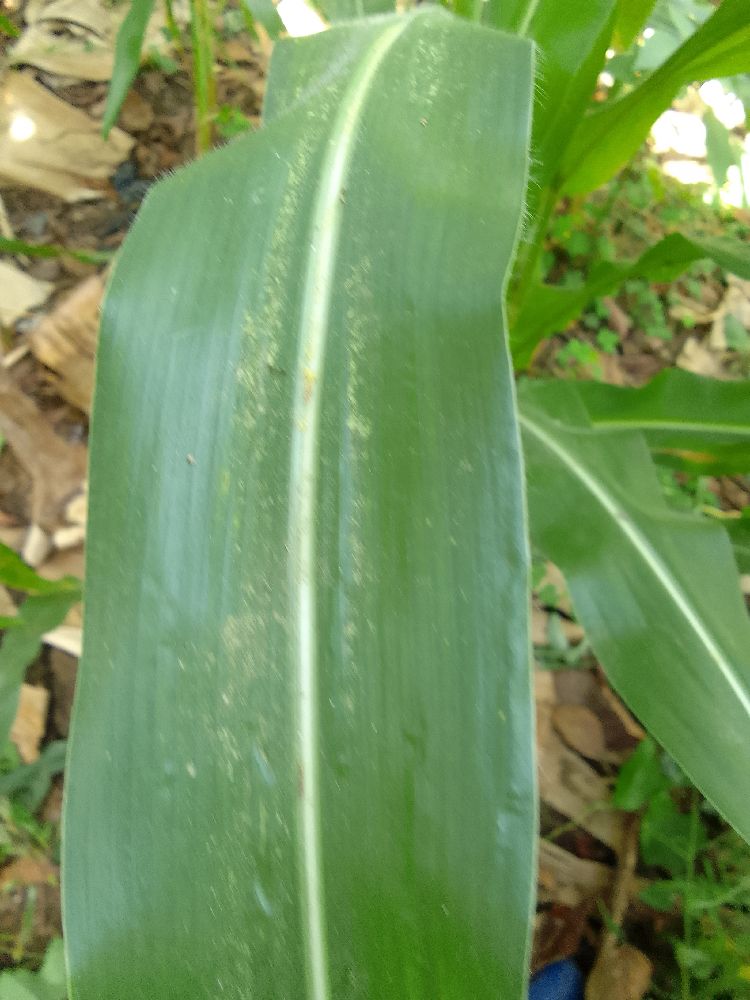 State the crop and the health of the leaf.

maize, healthy
